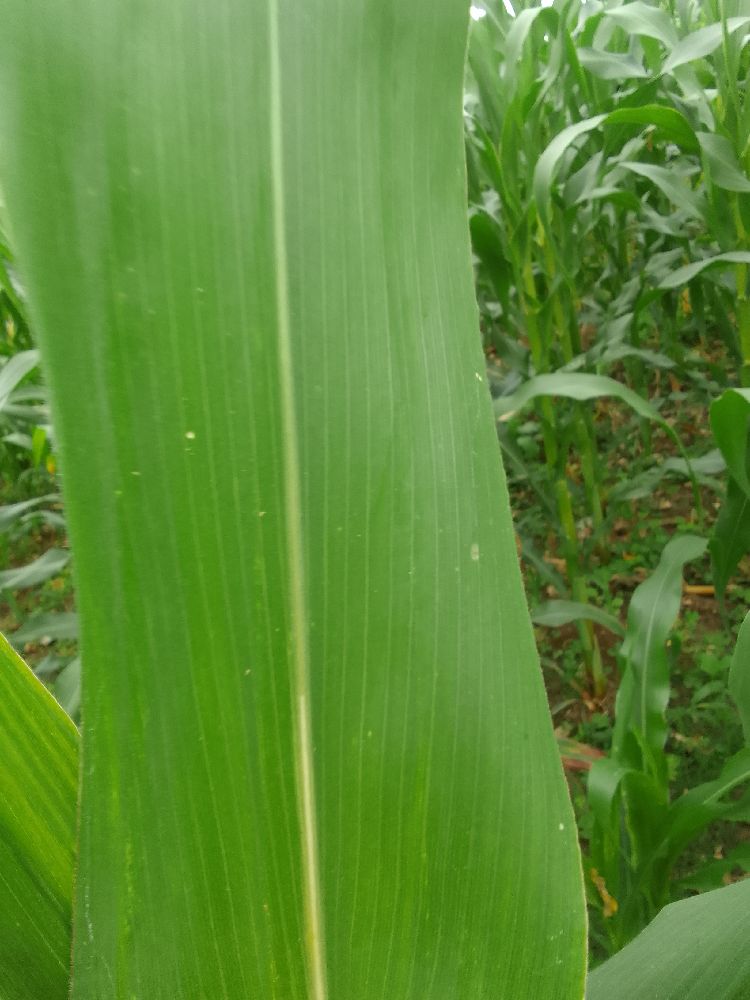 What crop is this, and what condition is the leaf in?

maize, healthy
